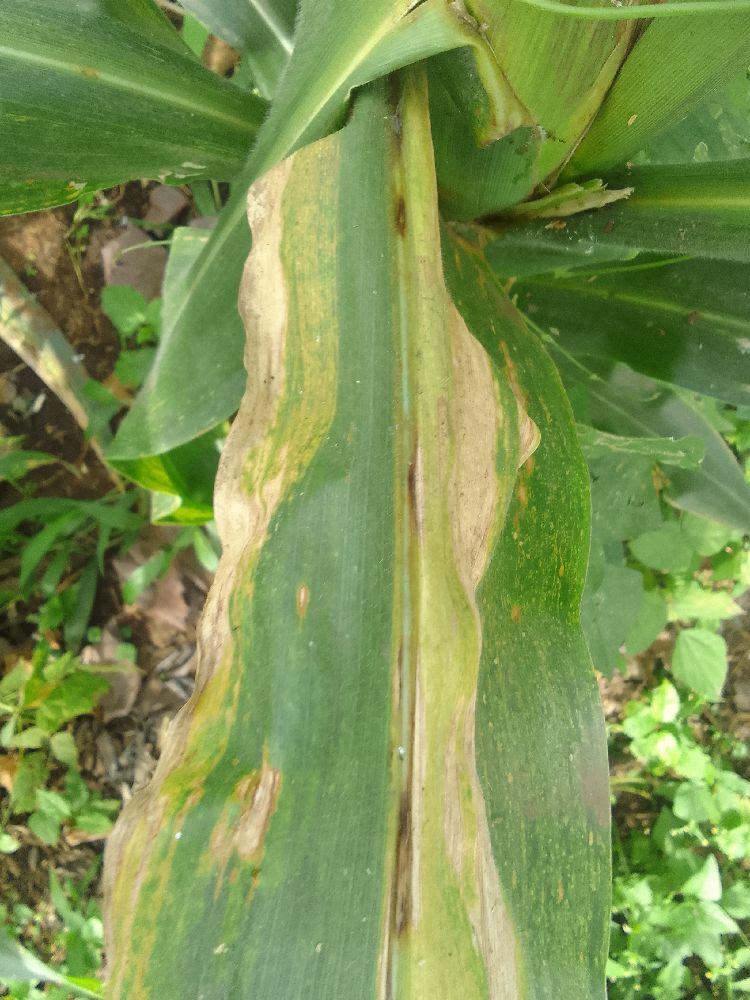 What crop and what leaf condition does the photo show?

maize, maize lethal necrosis
